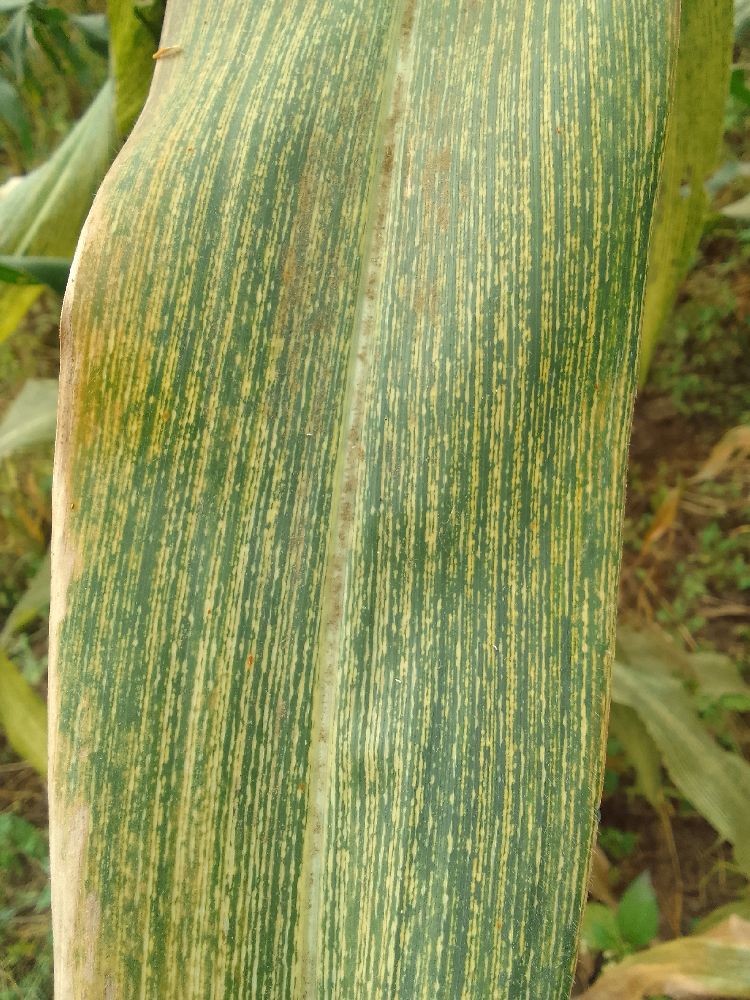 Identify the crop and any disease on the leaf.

maize, maize streak virus
